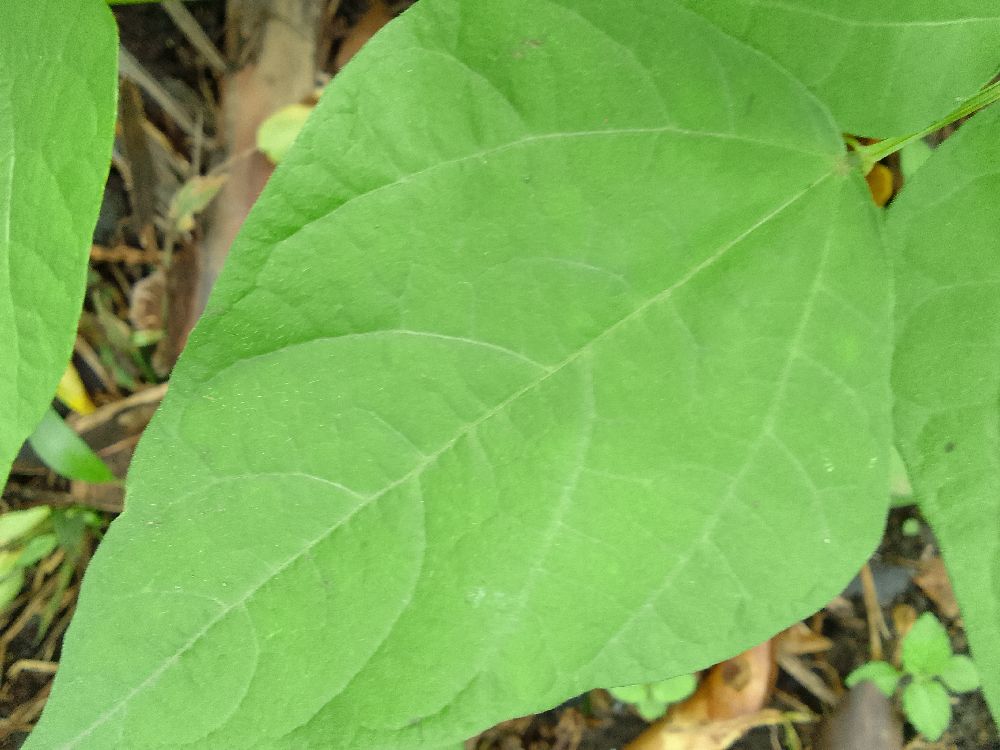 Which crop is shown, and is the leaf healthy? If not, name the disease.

common bean, healthy
